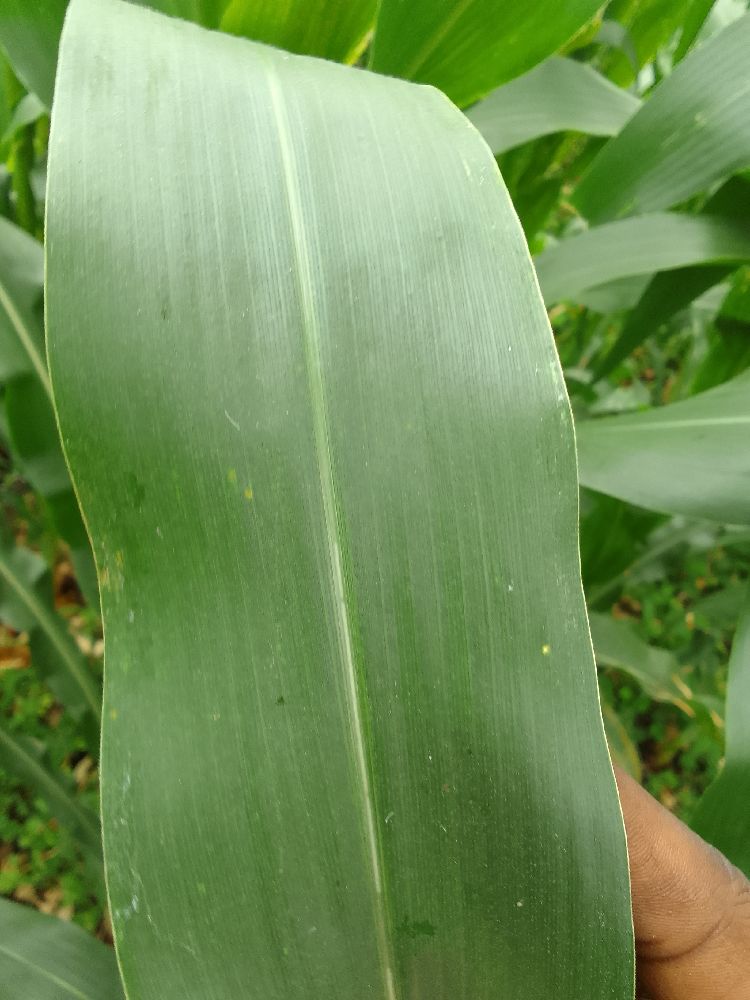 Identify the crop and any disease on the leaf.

maize, healthy
